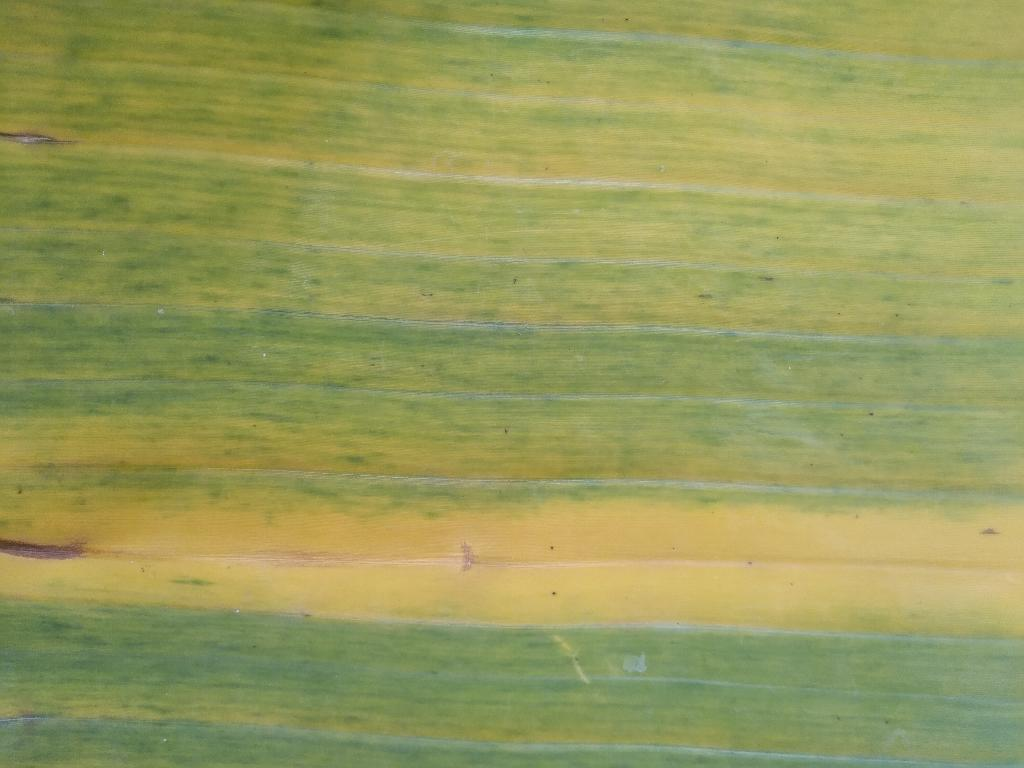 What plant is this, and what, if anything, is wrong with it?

banana, fusarium wilt race 1
